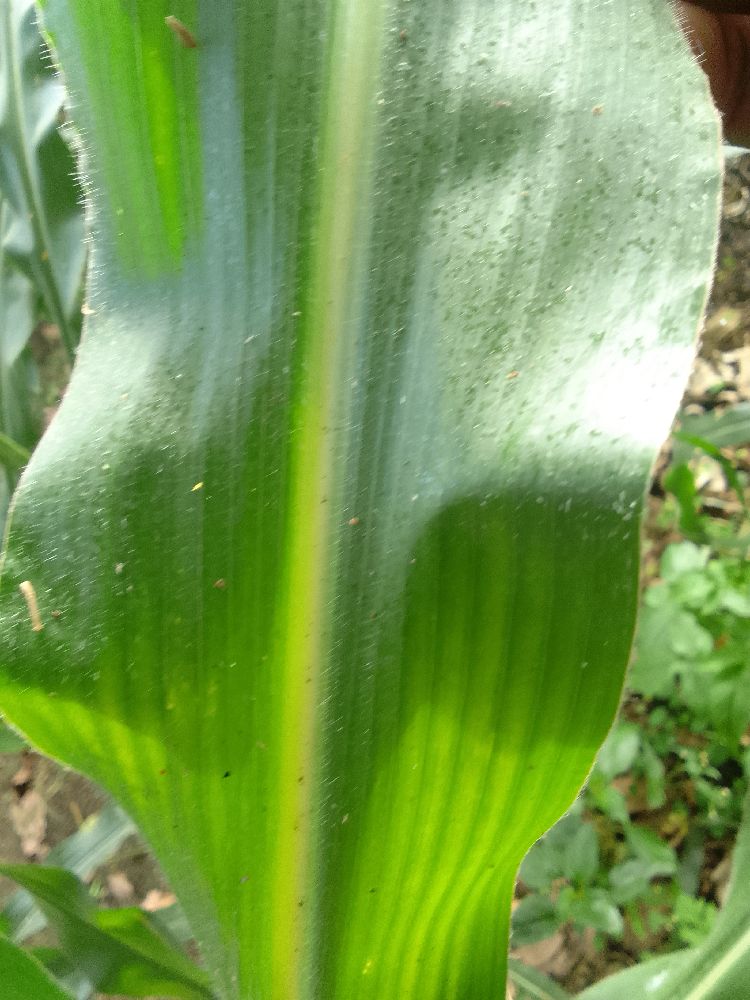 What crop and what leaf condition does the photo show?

maize, healthy
